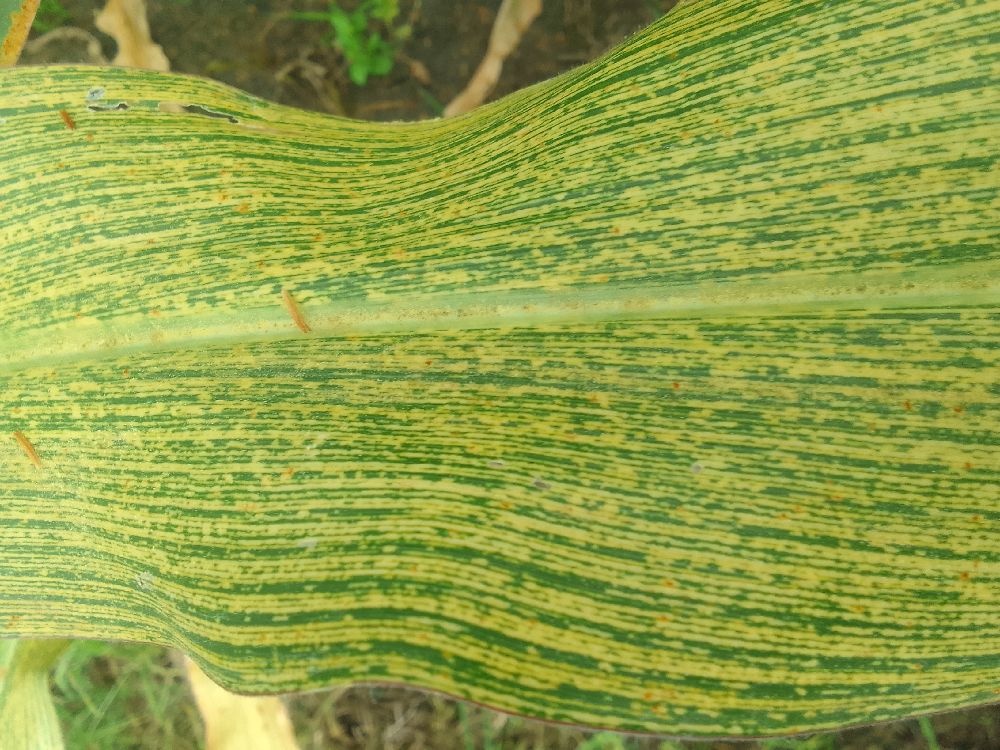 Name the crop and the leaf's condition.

maize, maize streak virus
